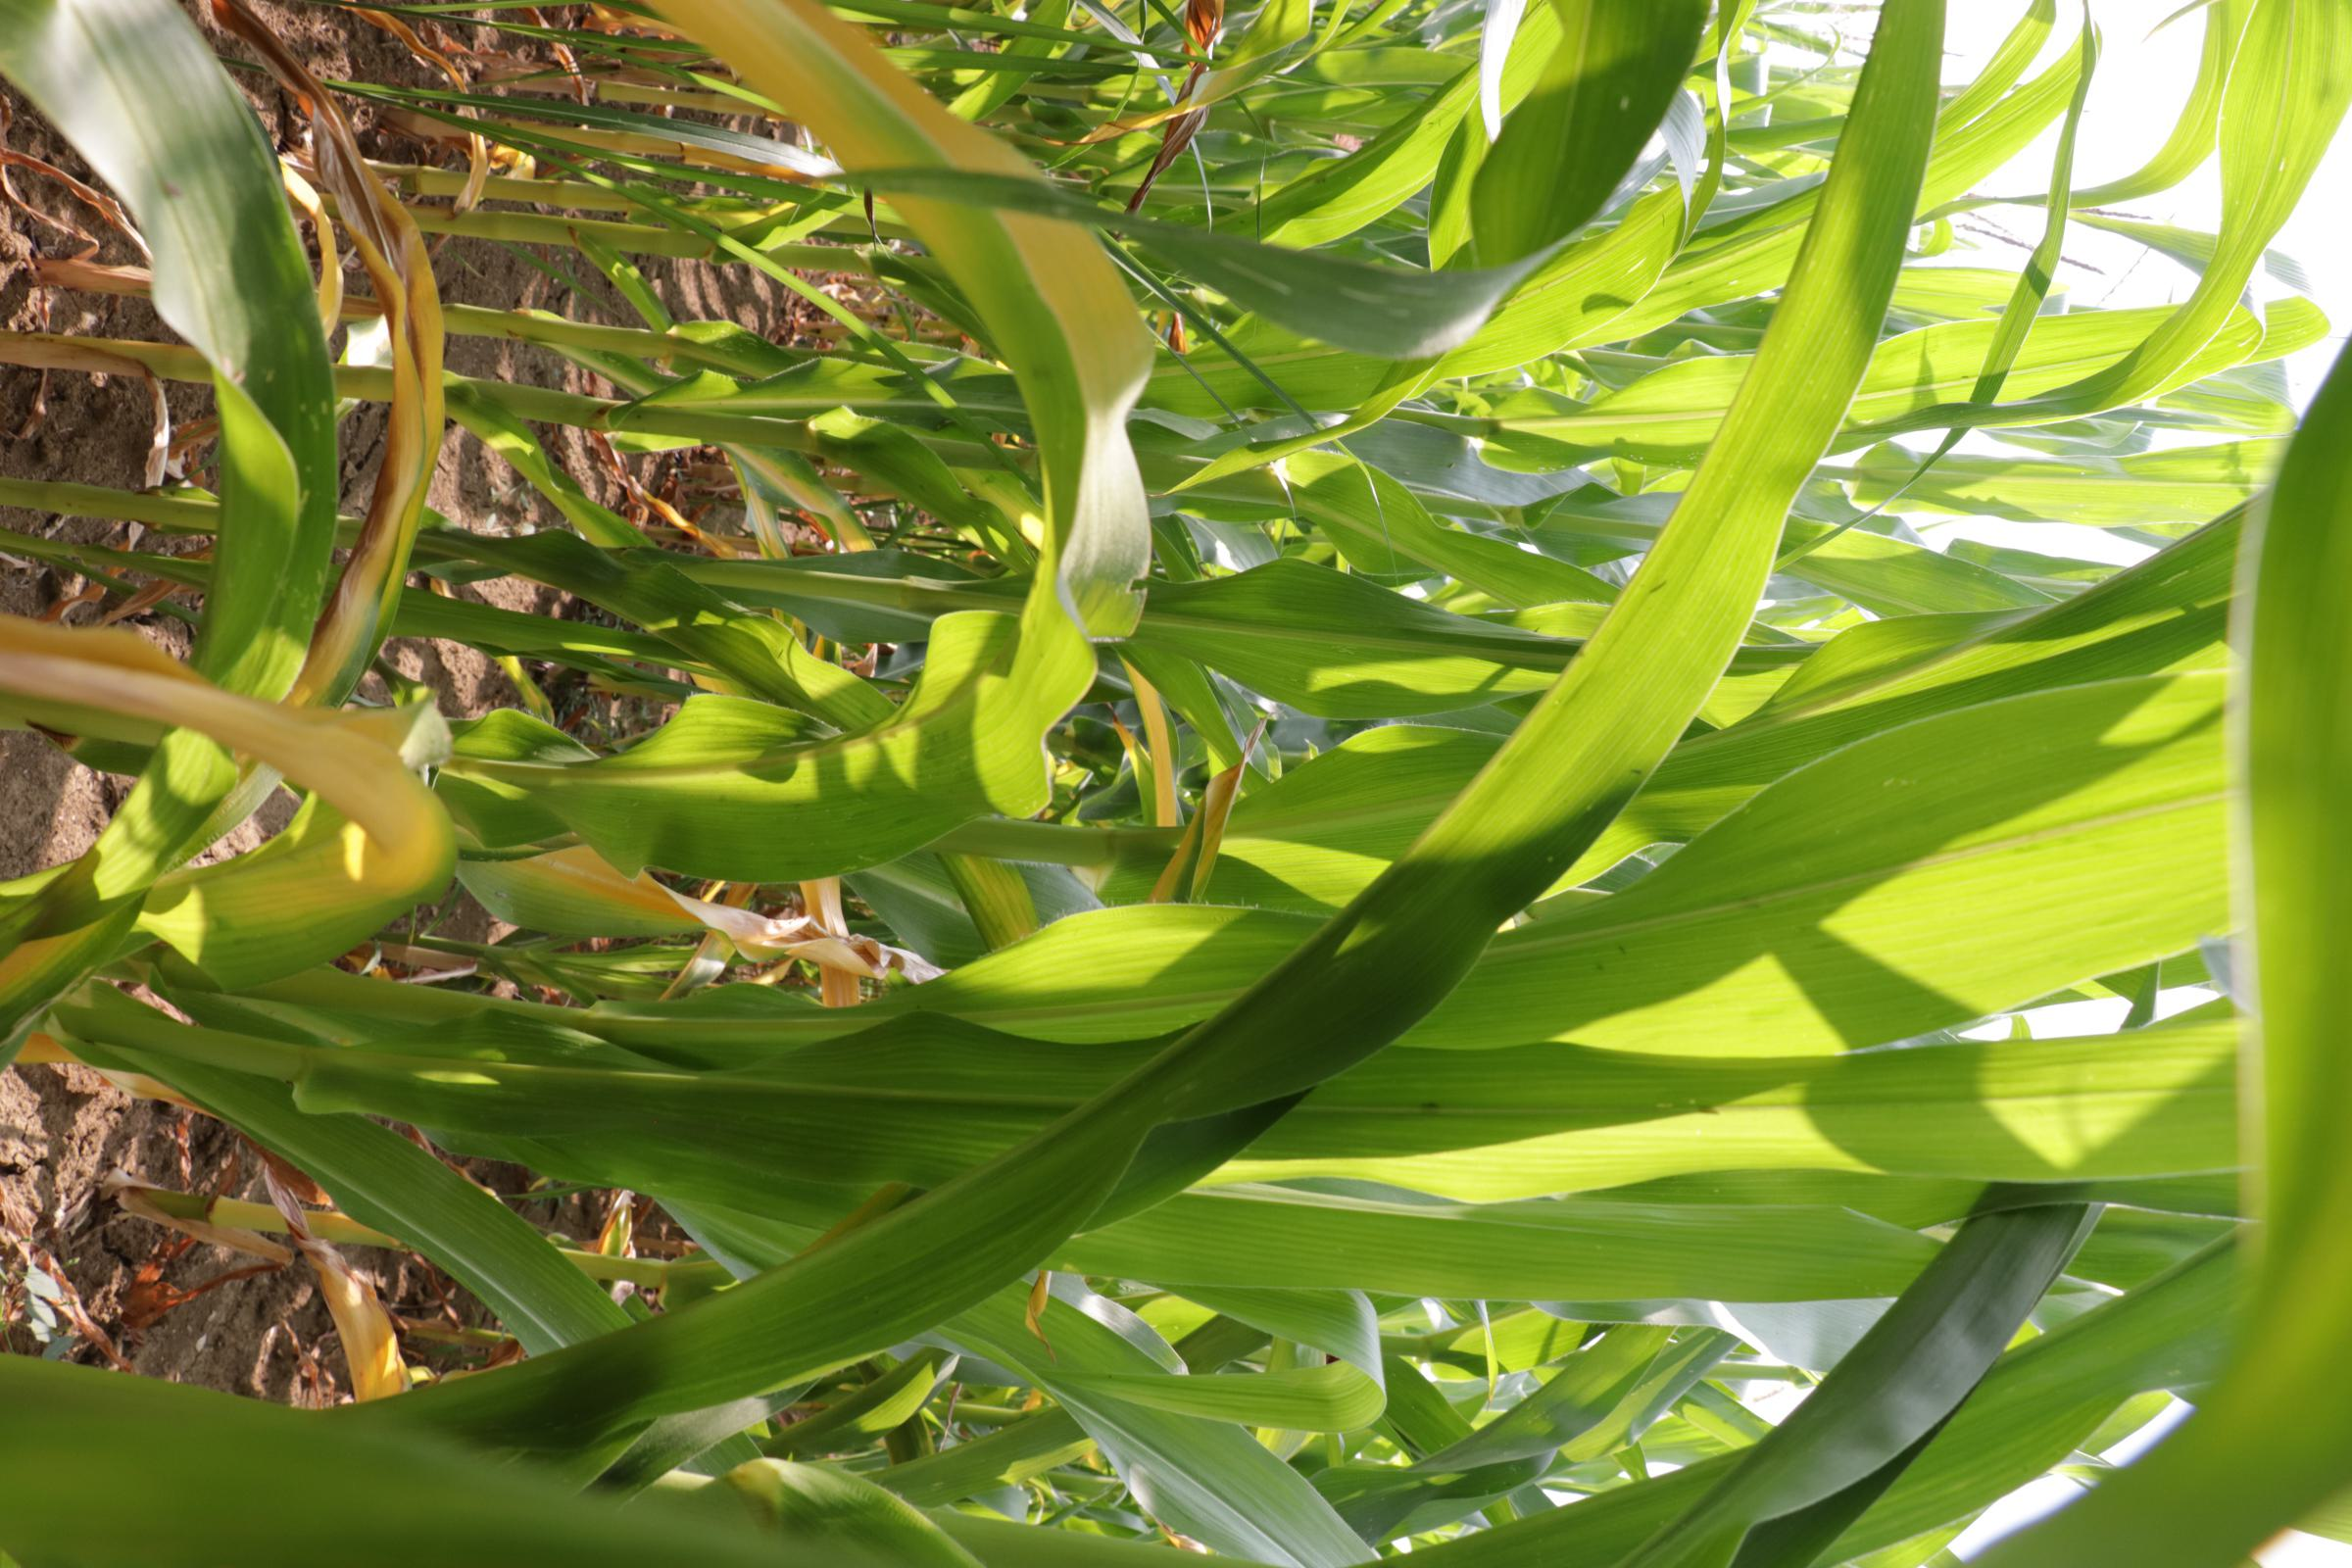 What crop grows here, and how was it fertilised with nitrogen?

maize, no added nitrogen
